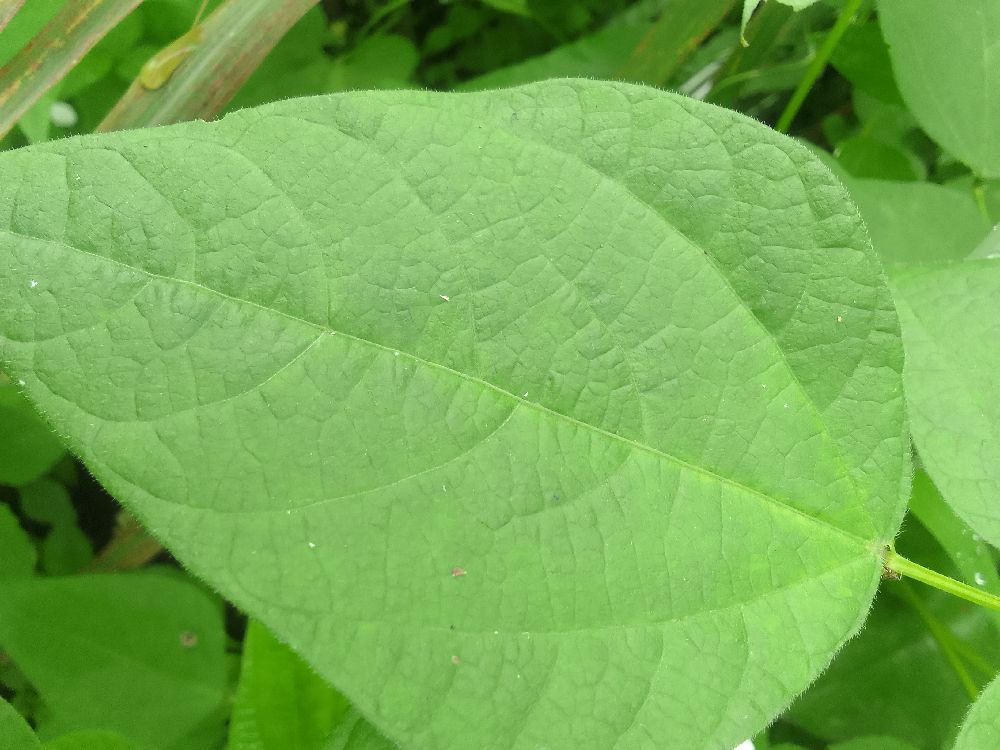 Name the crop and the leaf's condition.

common bean, healthy
